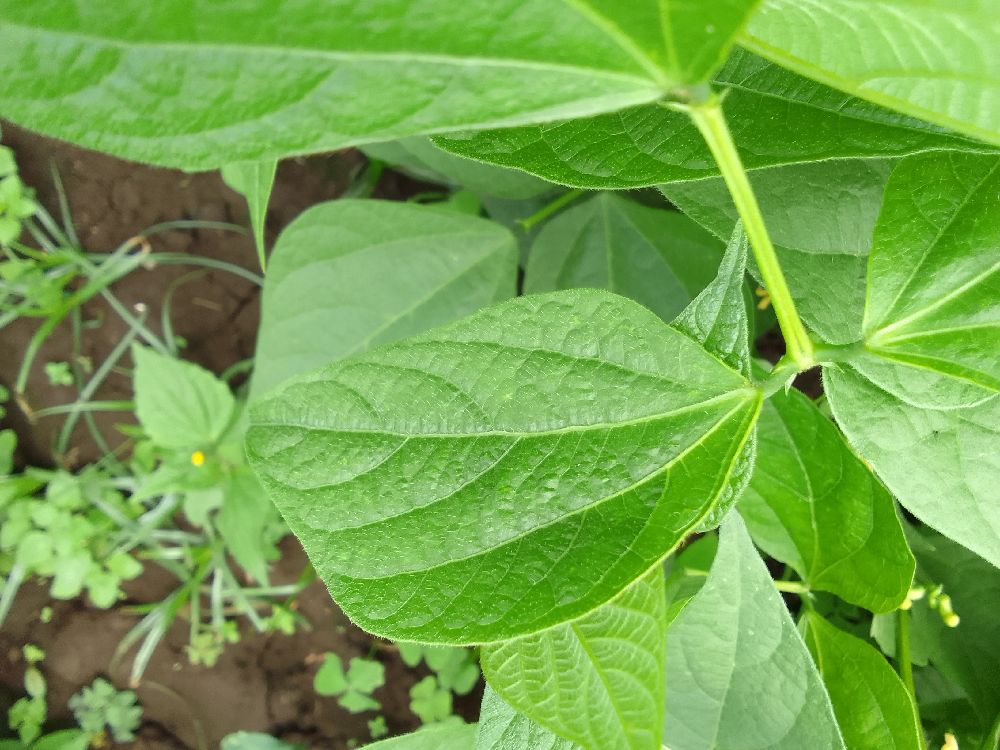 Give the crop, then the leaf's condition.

common bean, healthy
